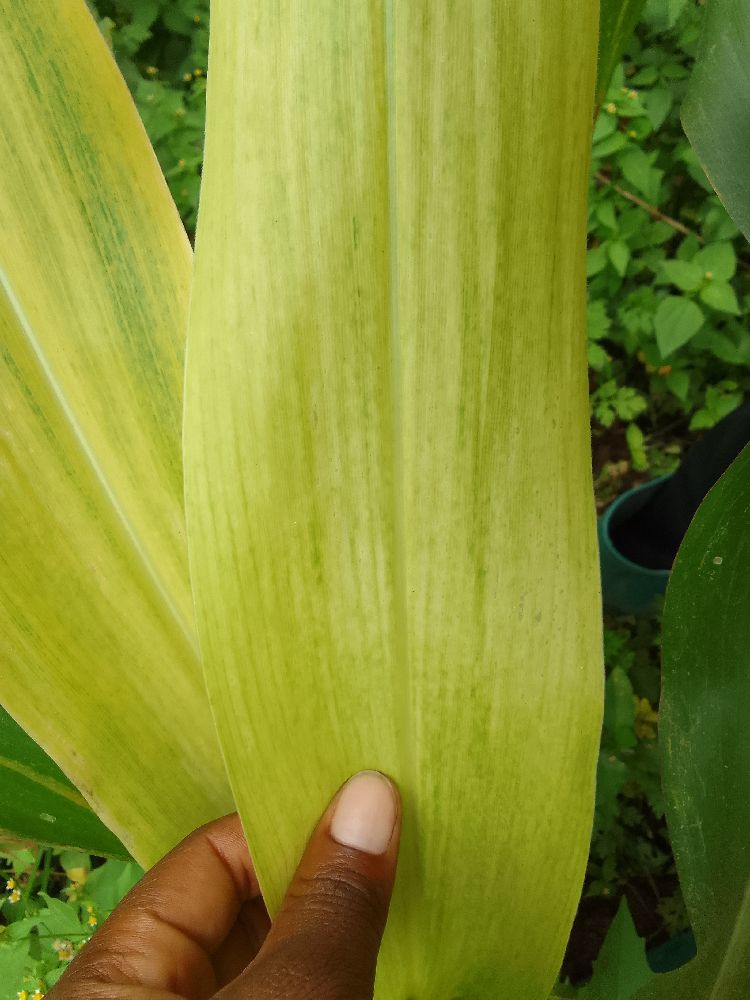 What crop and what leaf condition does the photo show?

maize, maize lethal necrosis
